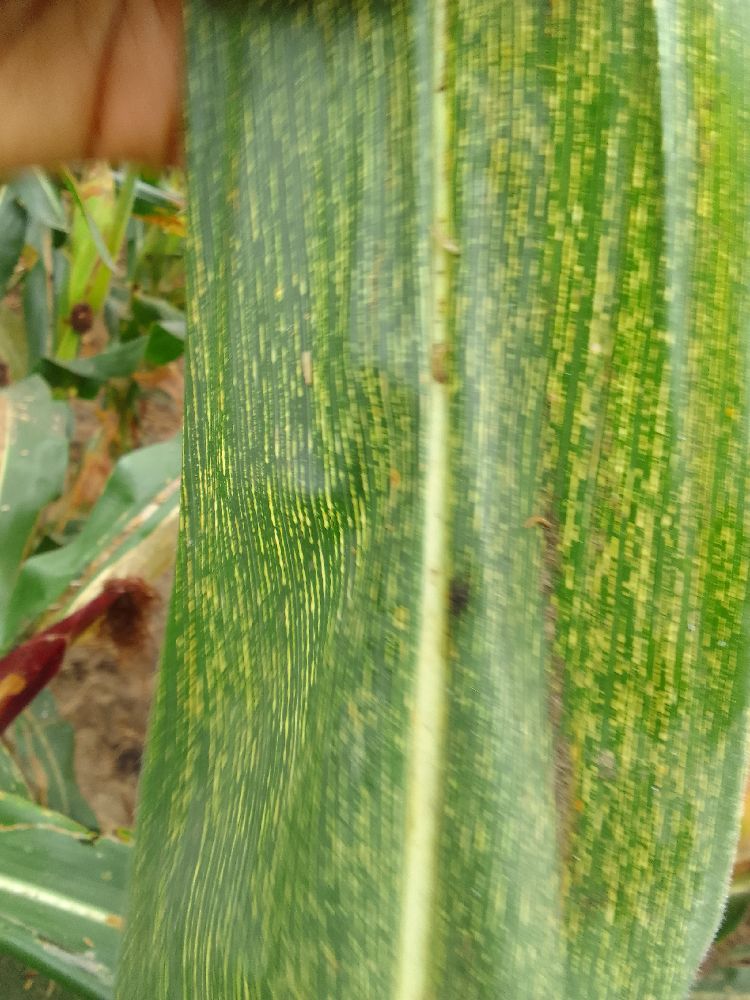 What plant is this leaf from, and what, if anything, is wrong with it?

maize, maize streak virus
